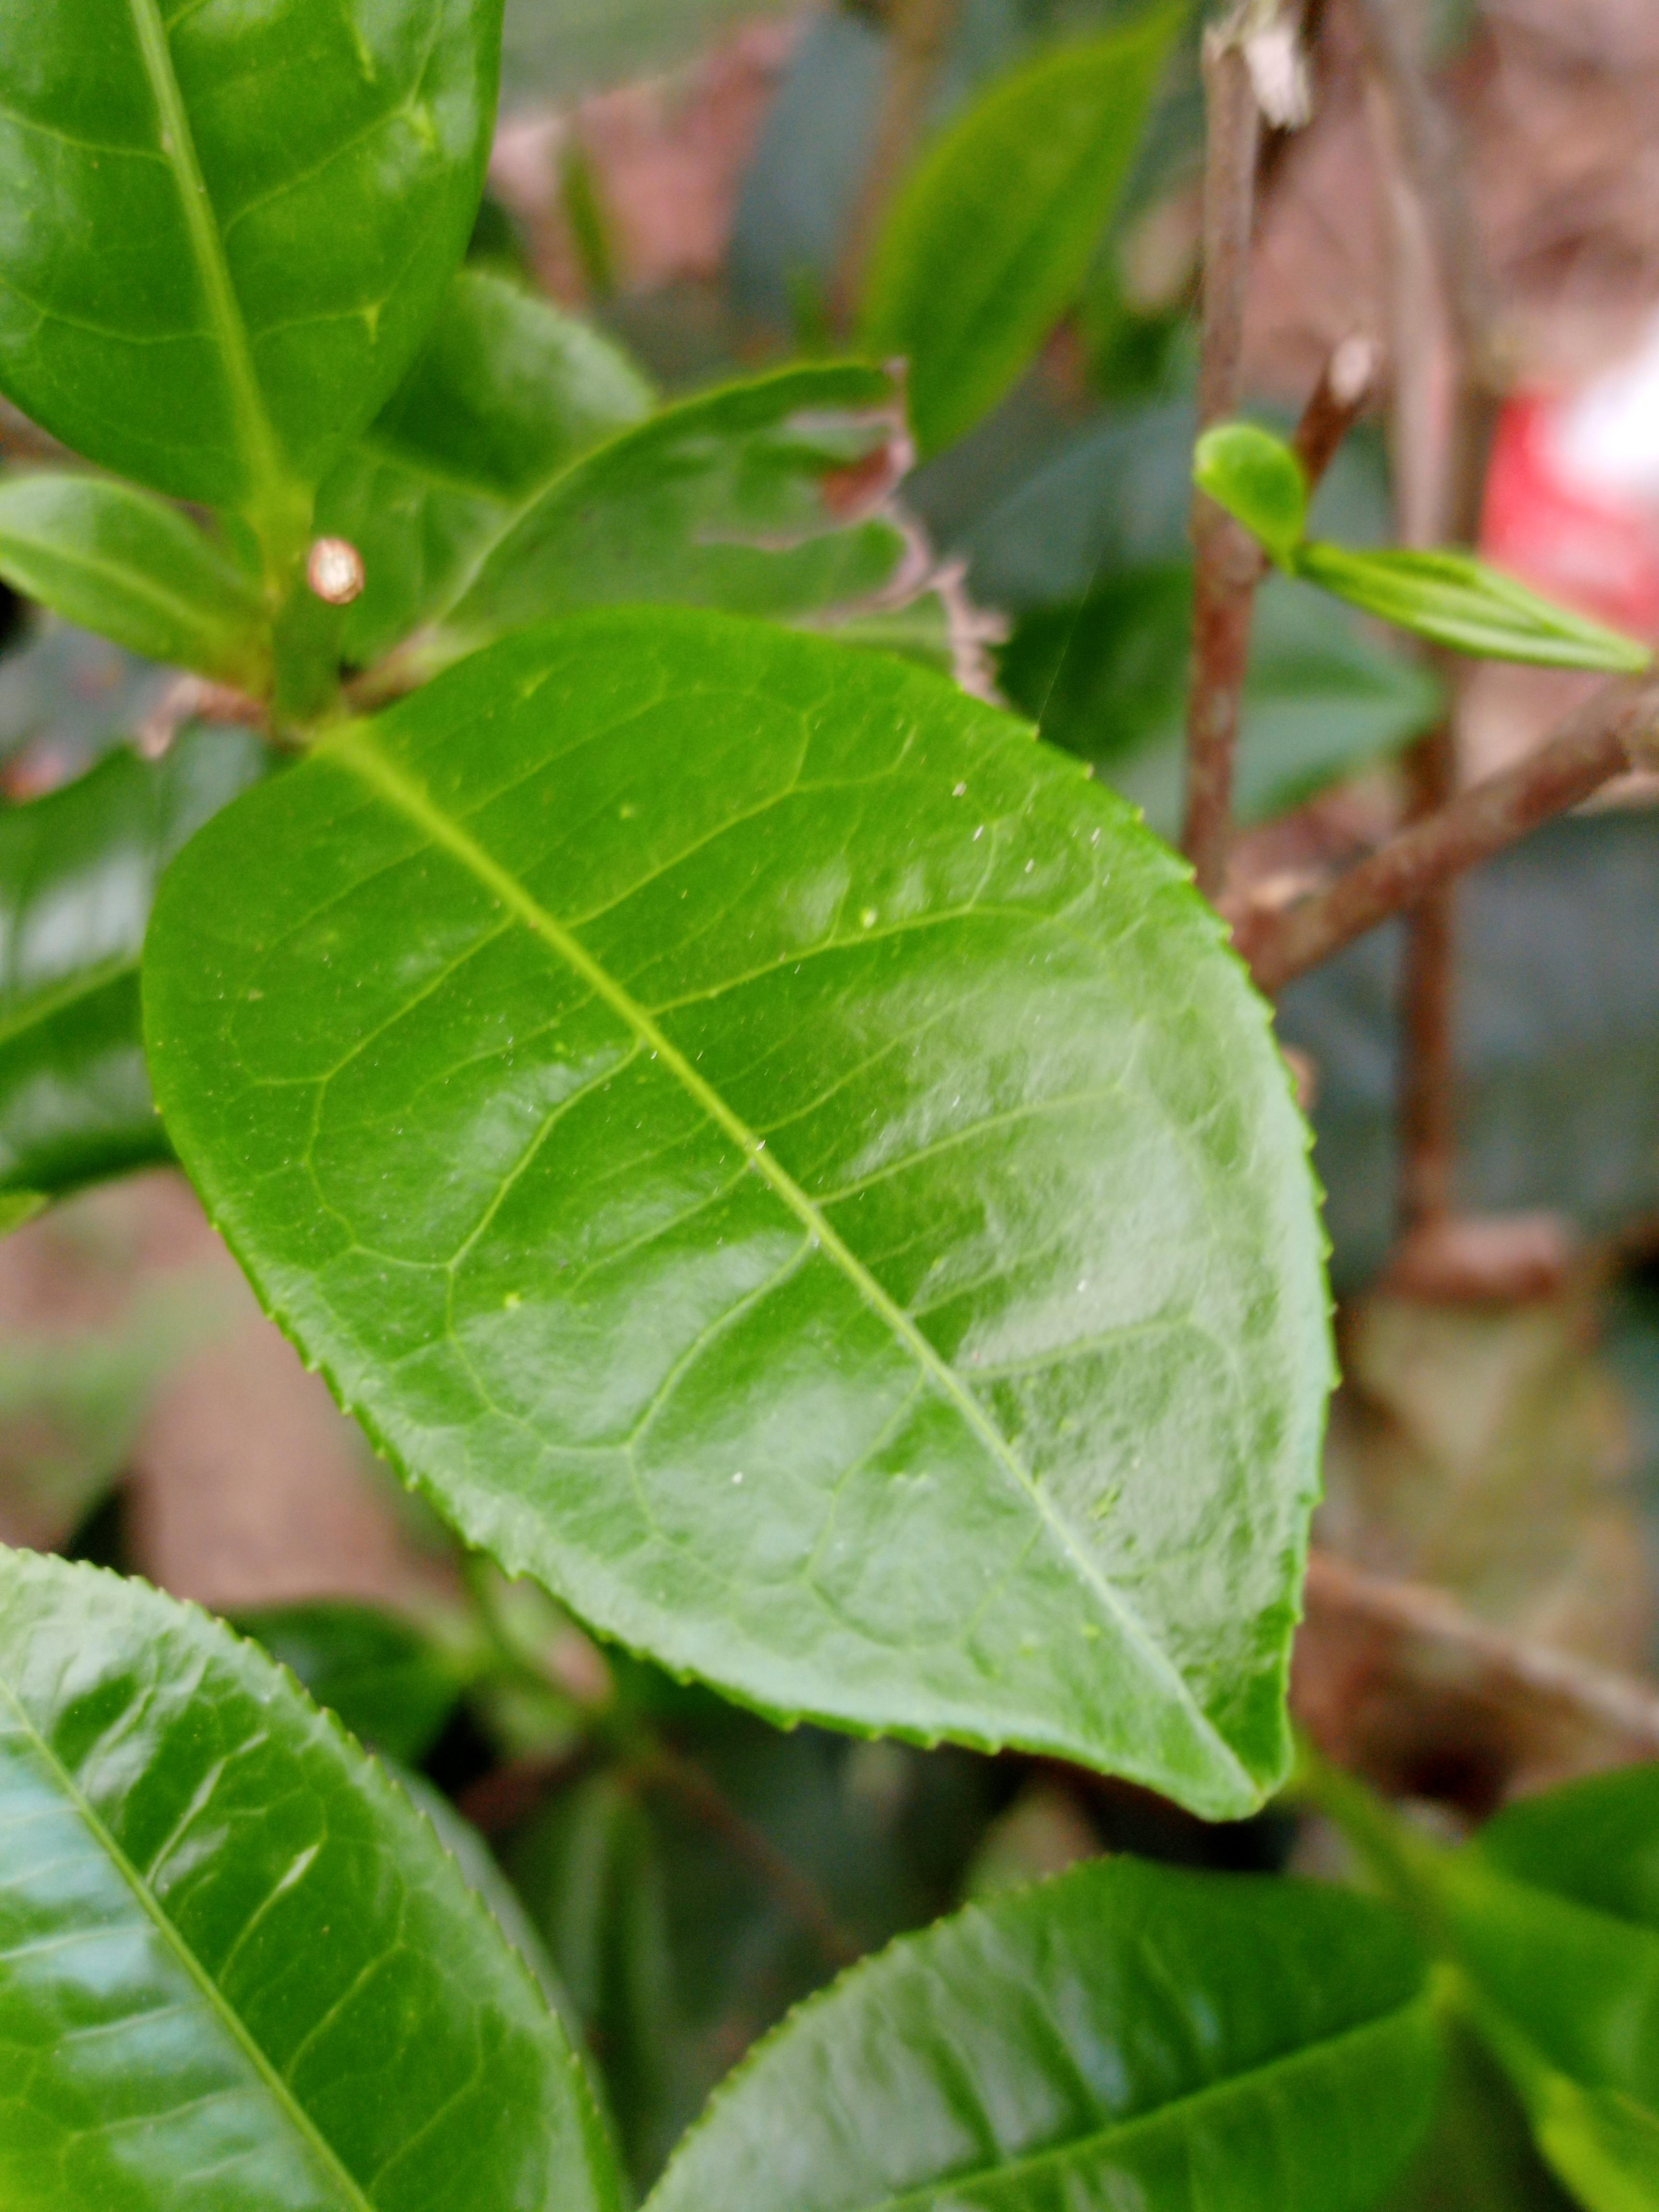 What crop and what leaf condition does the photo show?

tea, healthy leaf
